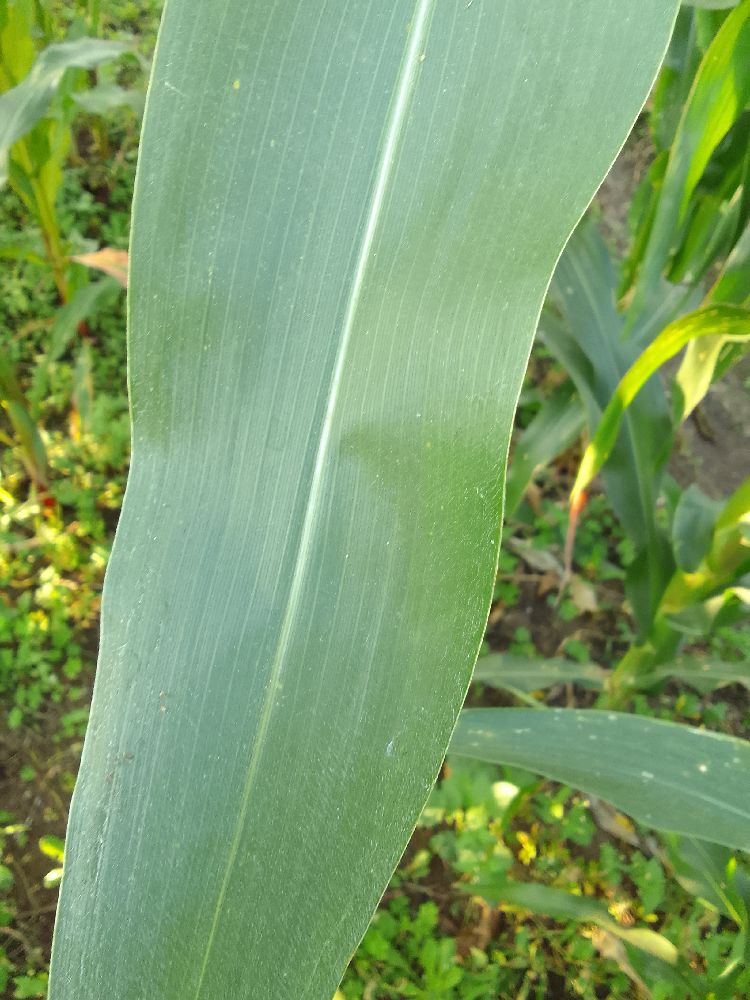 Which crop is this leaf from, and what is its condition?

maize, healthy
